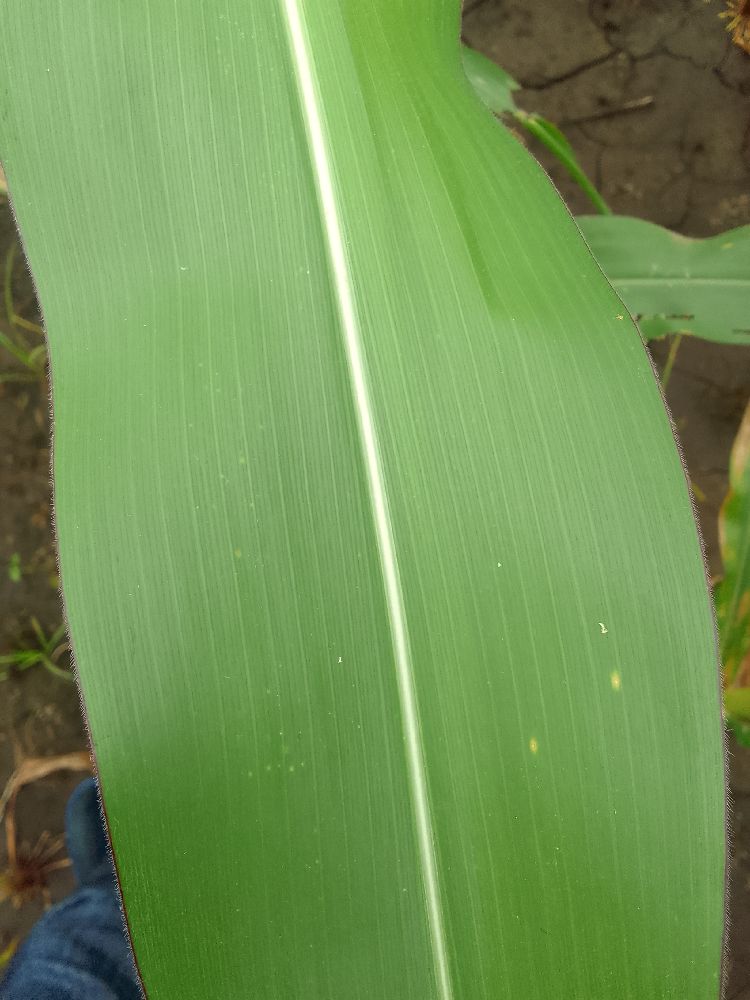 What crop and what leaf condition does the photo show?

maize, healthy
